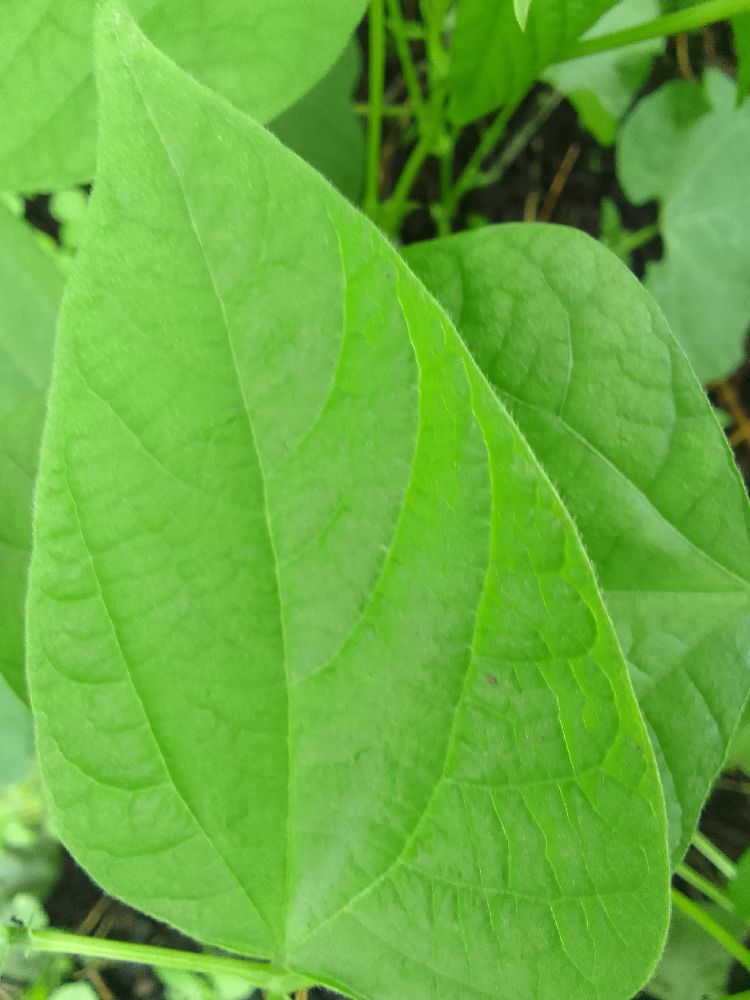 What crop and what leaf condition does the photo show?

common bean, healthy
